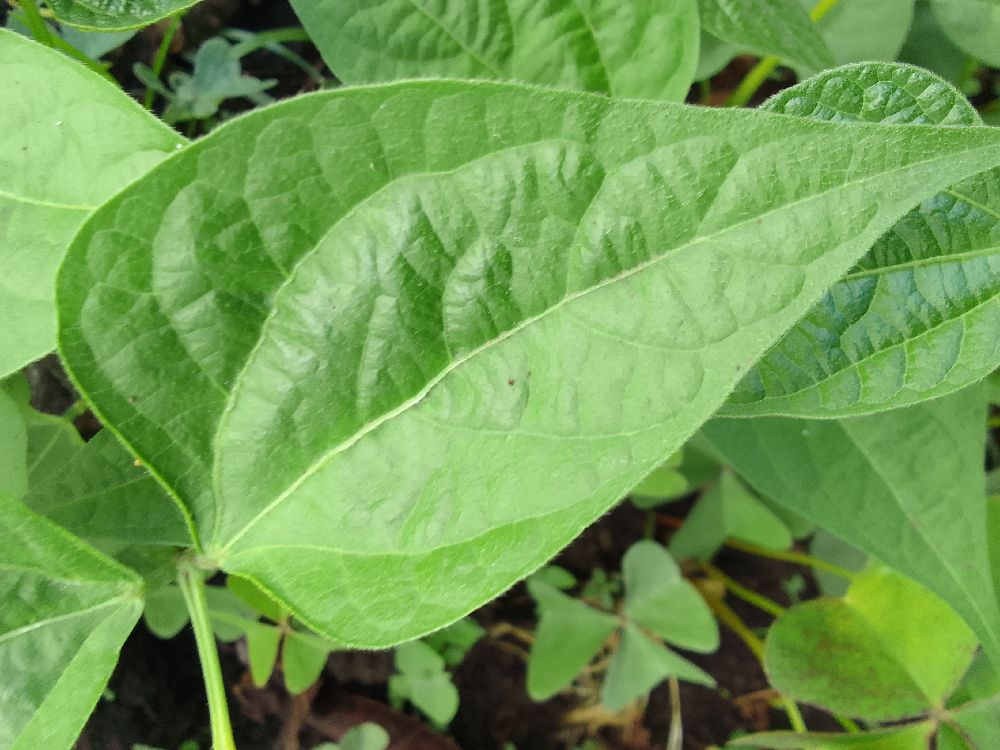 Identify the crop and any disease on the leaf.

common bean, healthy
